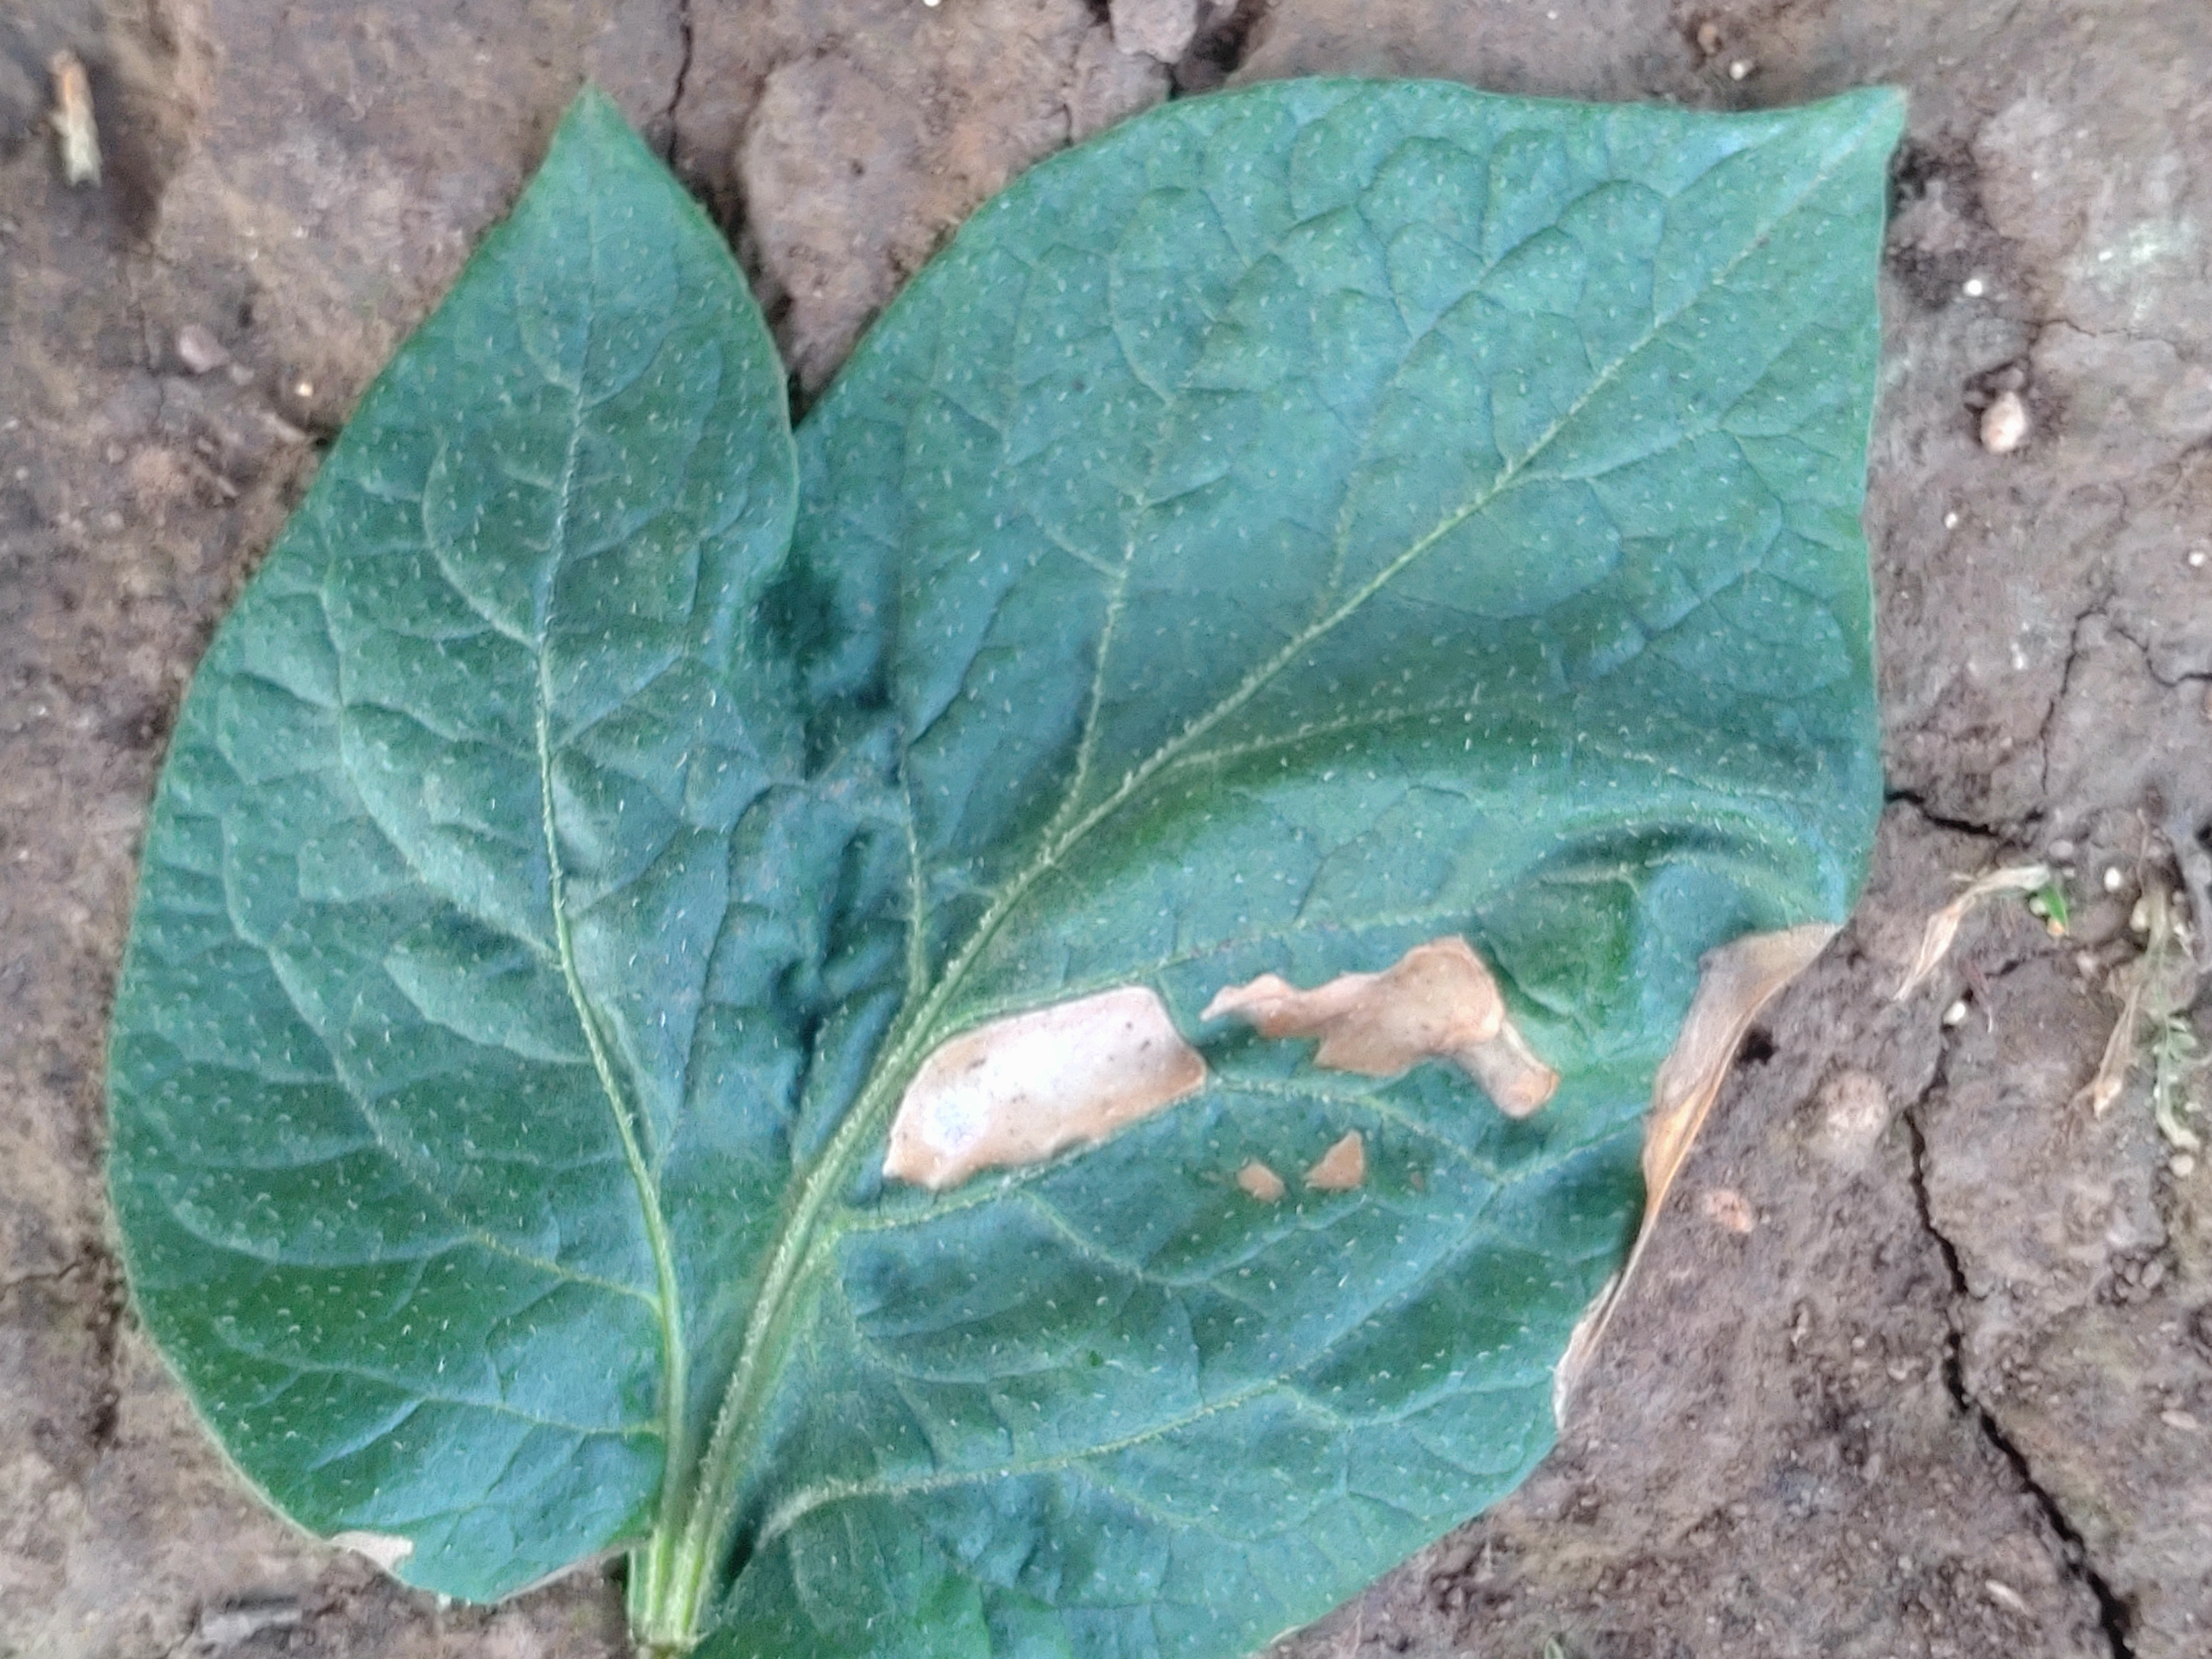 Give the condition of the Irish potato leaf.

early blight
